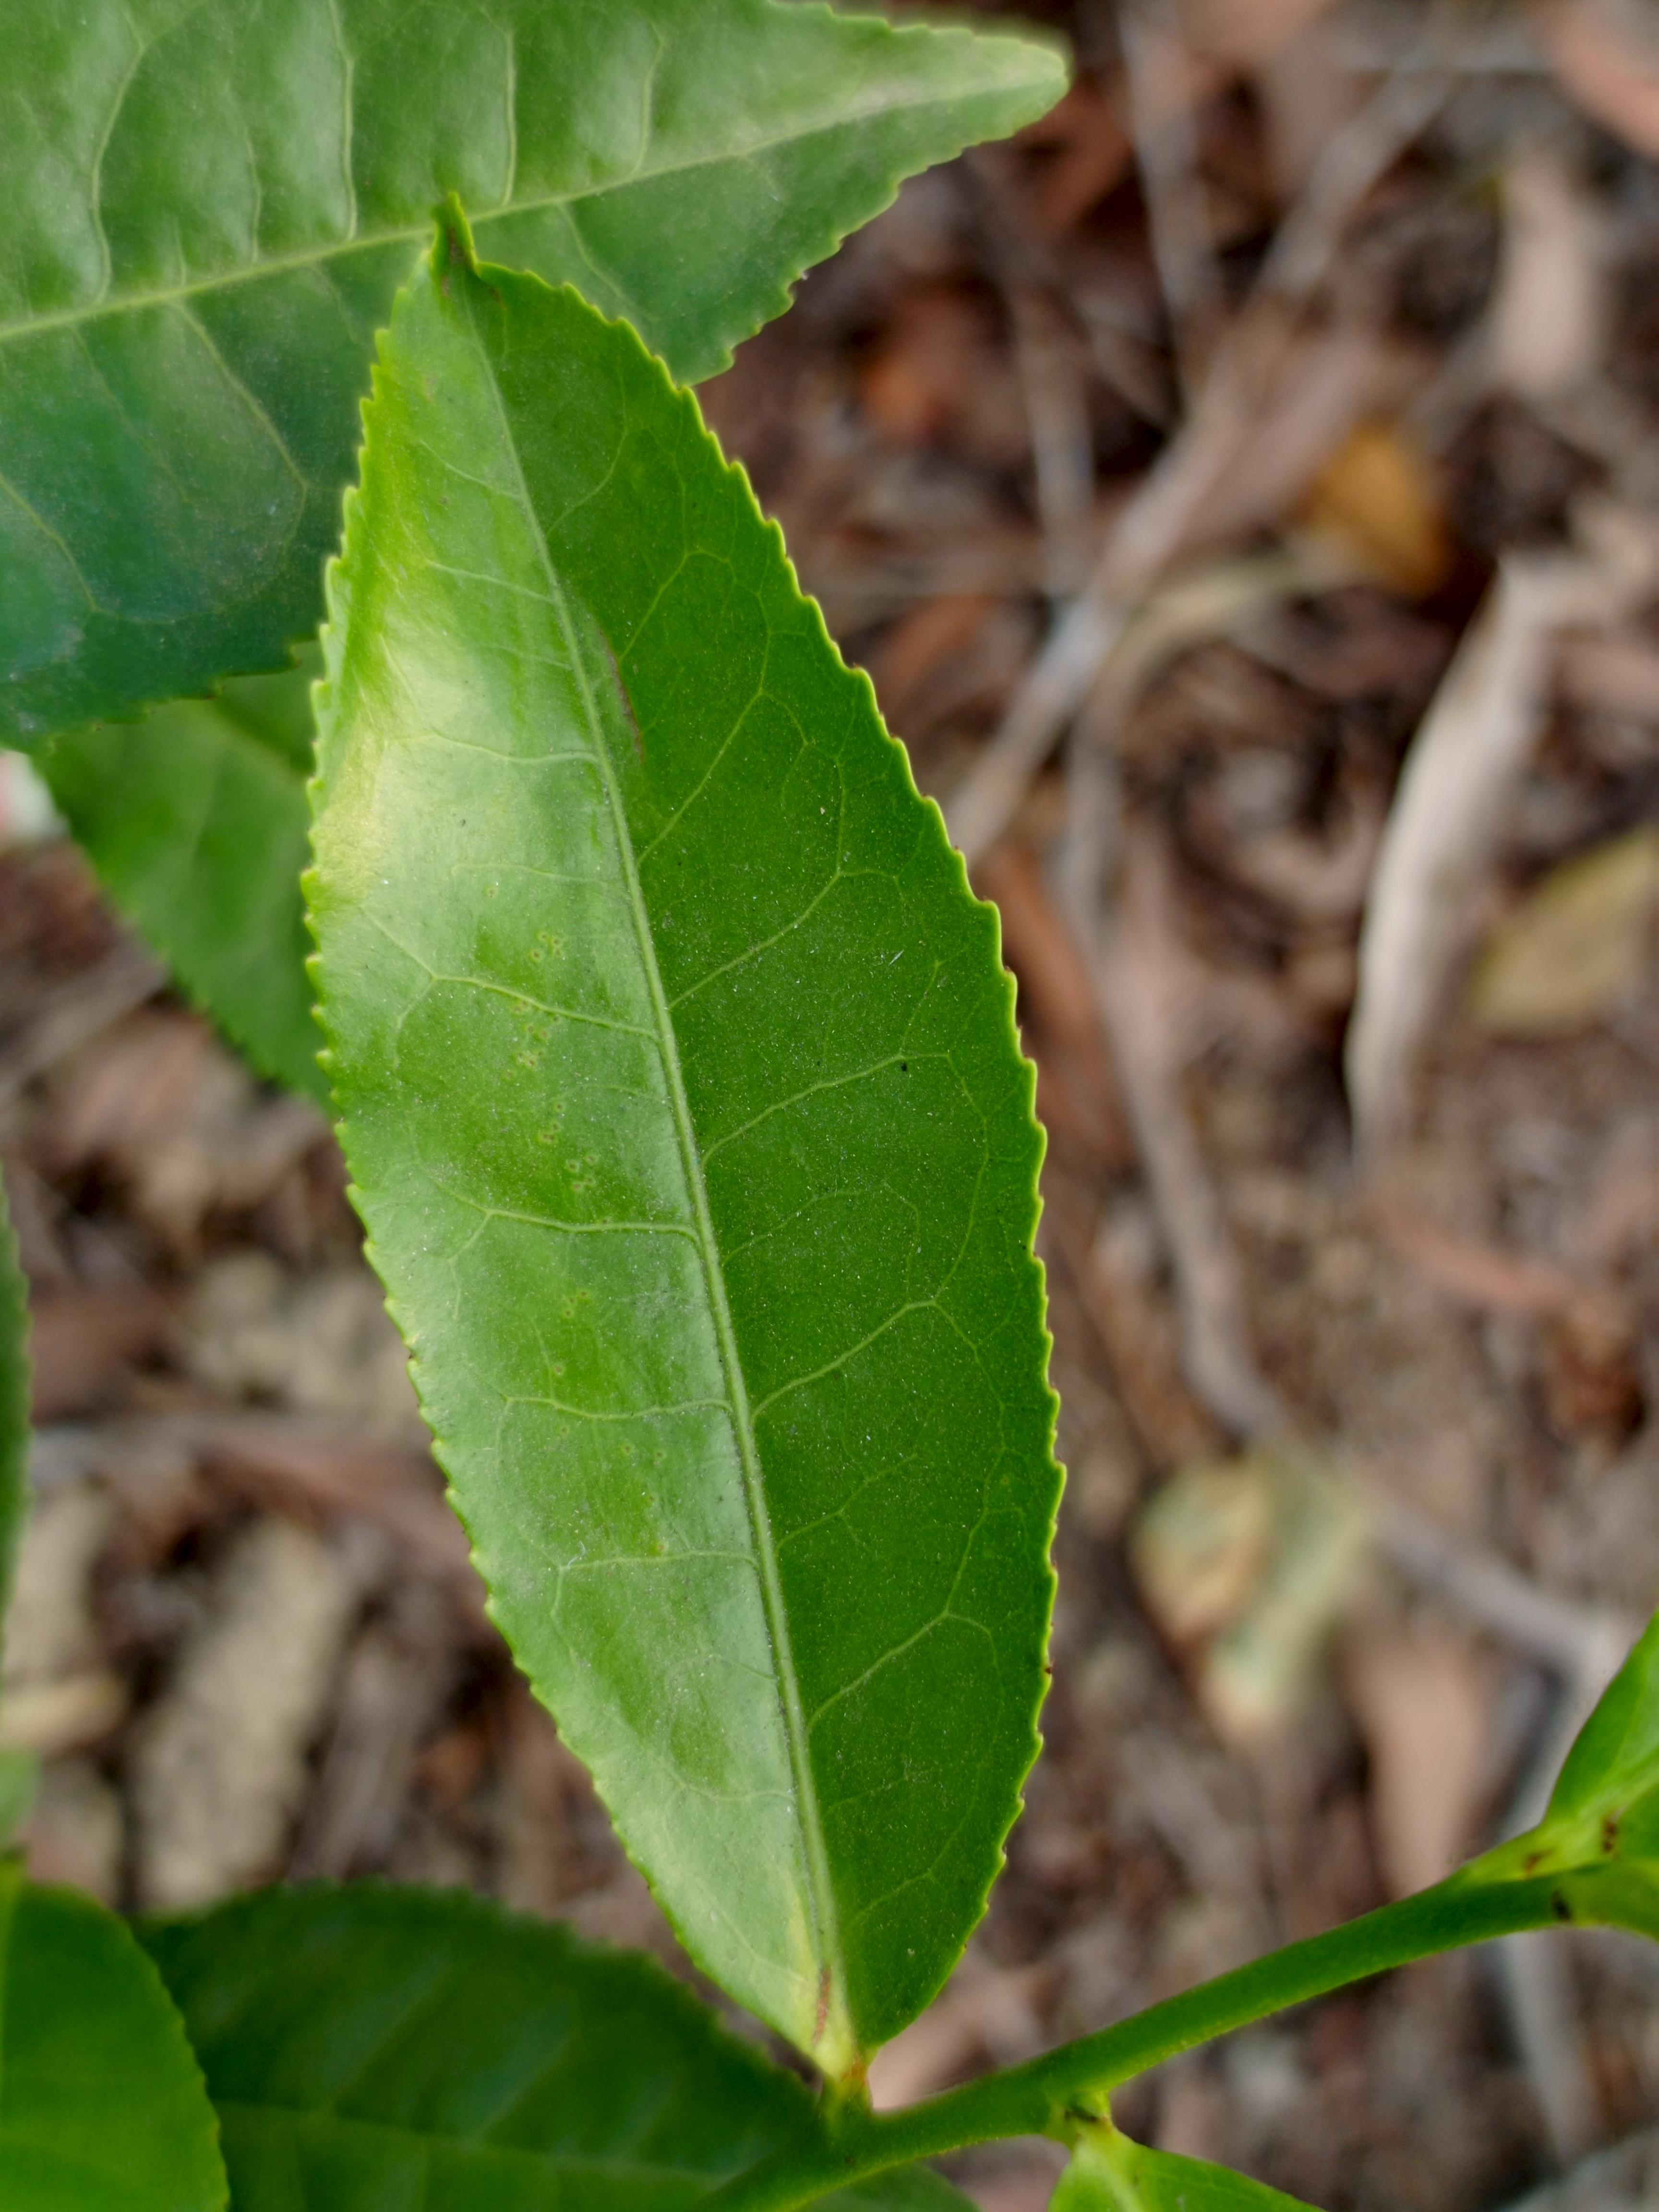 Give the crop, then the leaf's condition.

tea, healthy leaf
